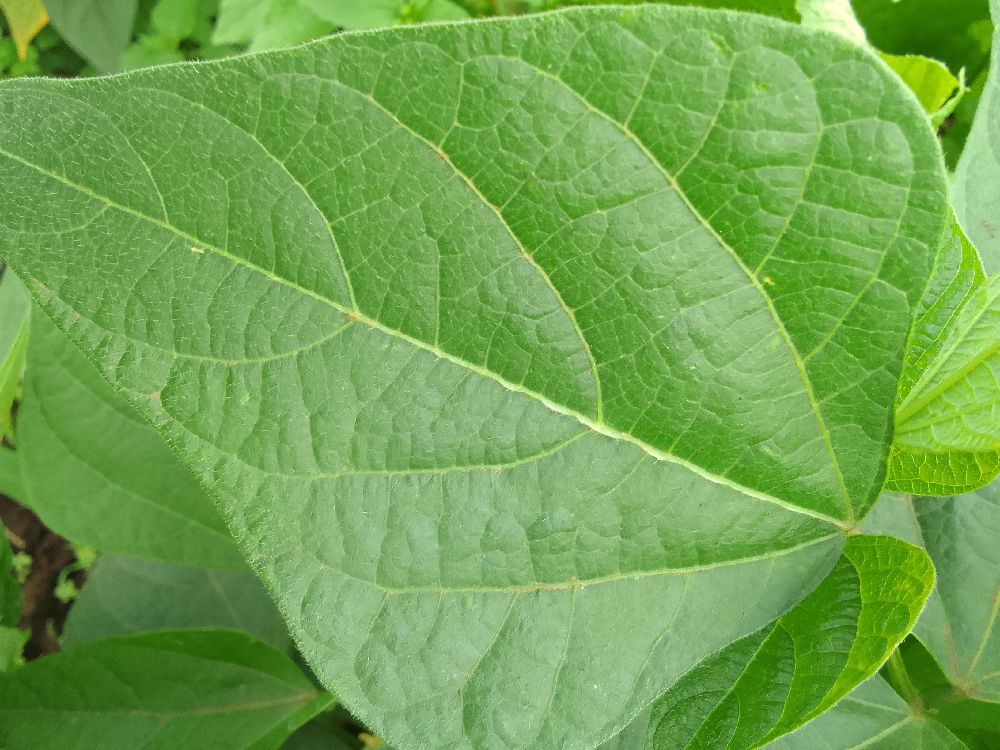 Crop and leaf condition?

common bean, healthy
